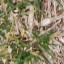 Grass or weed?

grass
